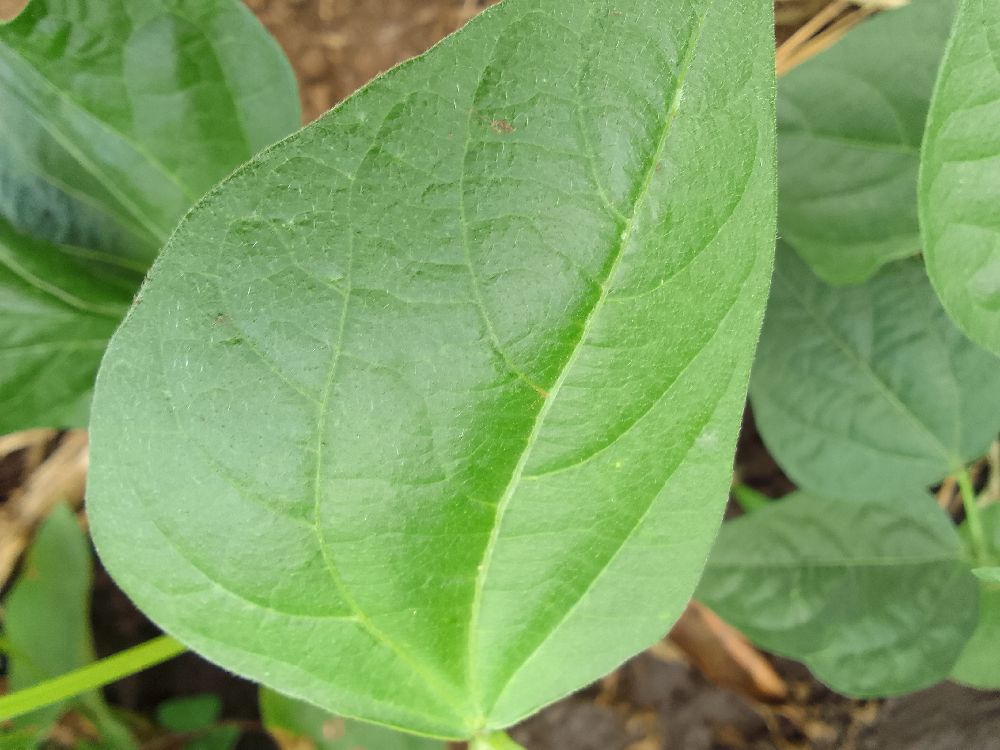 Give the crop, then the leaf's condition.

common bean, healthy
